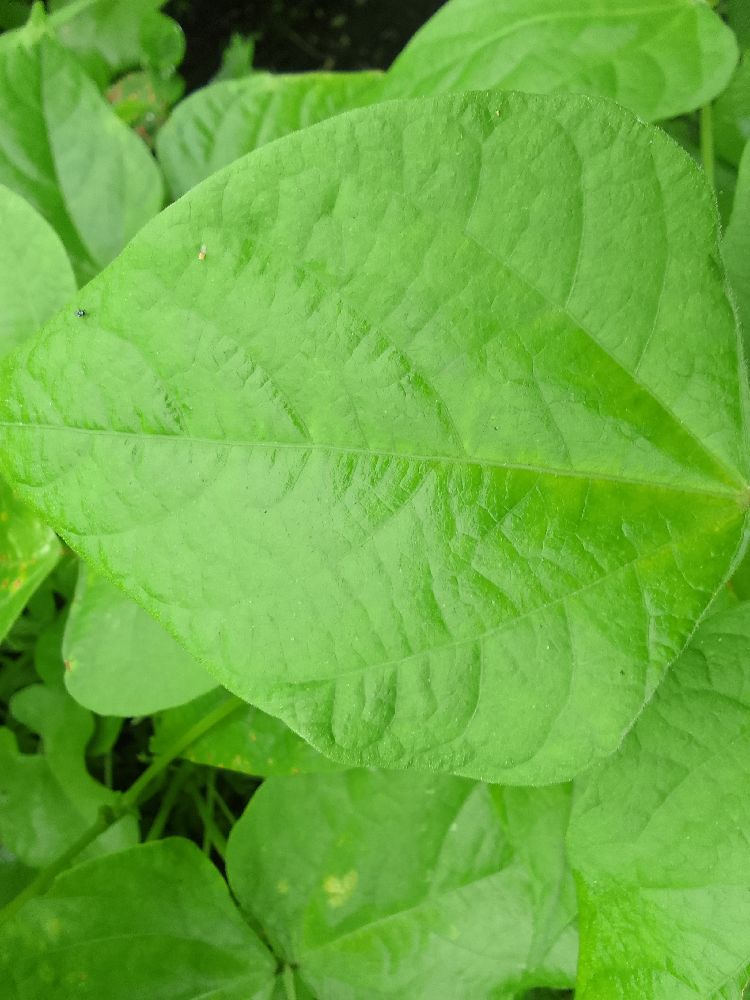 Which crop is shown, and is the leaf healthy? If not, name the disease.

common bean, healthy
